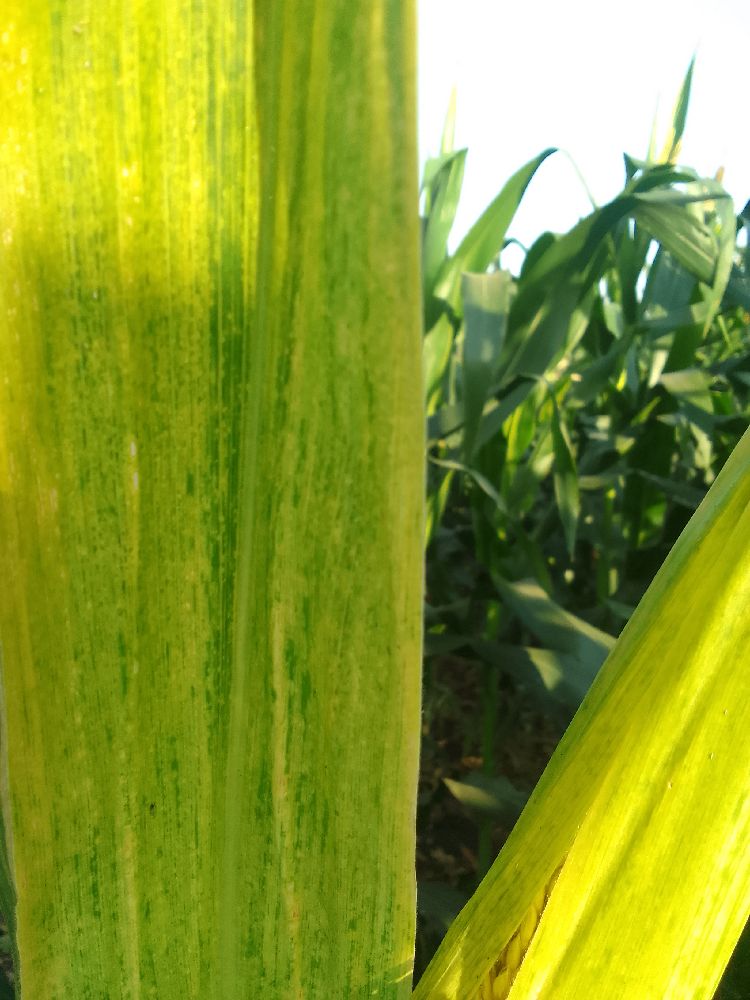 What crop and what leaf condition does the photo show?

maize, maize lethal necrosis
